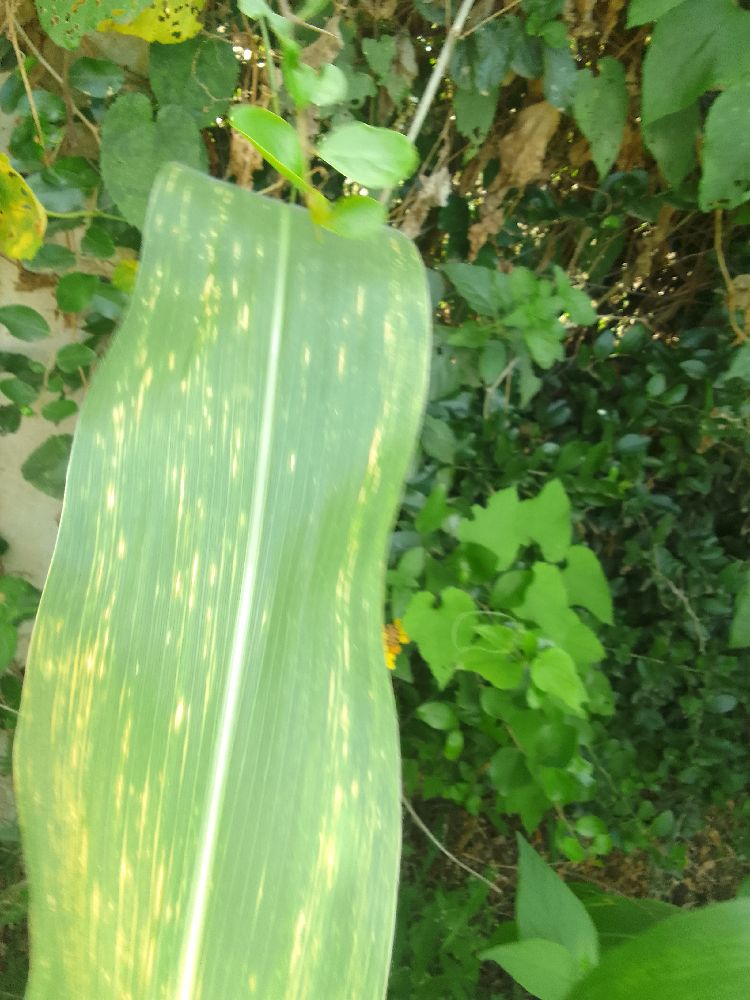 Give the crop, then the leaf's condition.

maize, maize lethal necrosis
